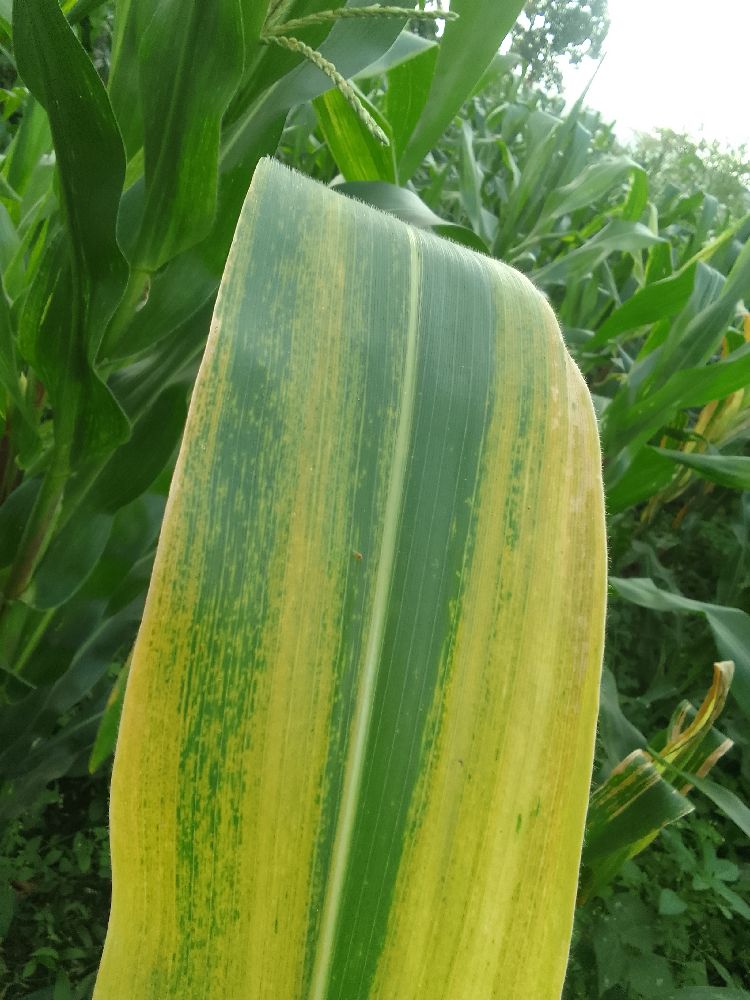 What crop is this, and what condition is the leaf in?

maize, maize lethal necrosis
